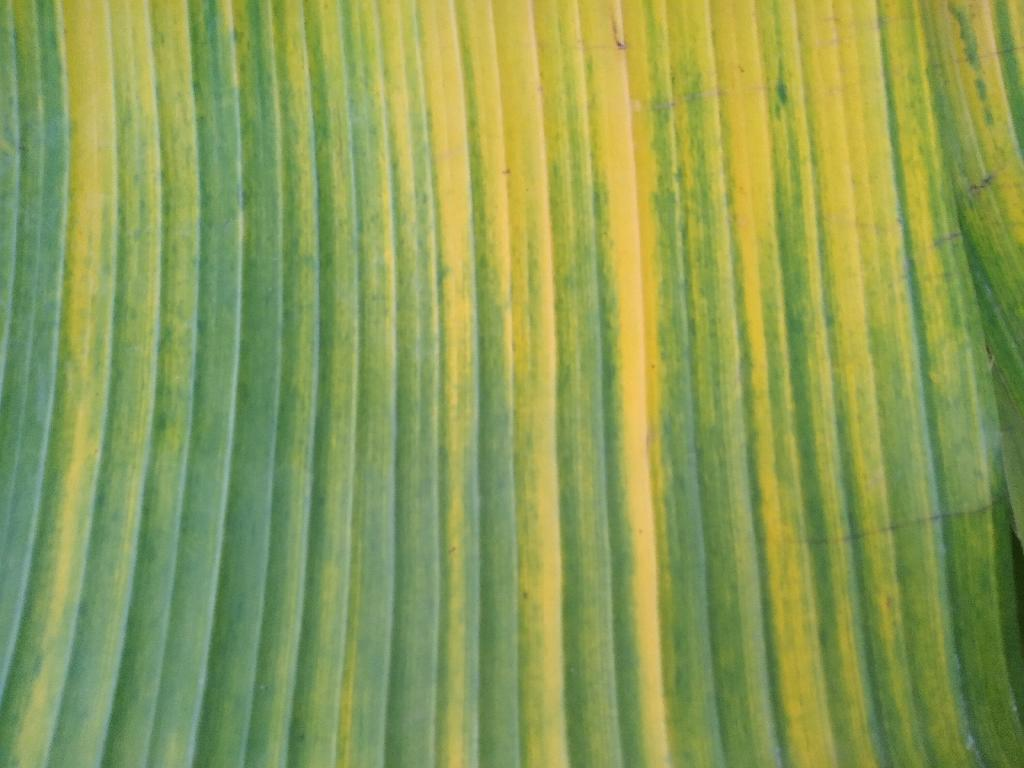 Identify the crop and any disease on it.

banana, fusarium wilt race 1
